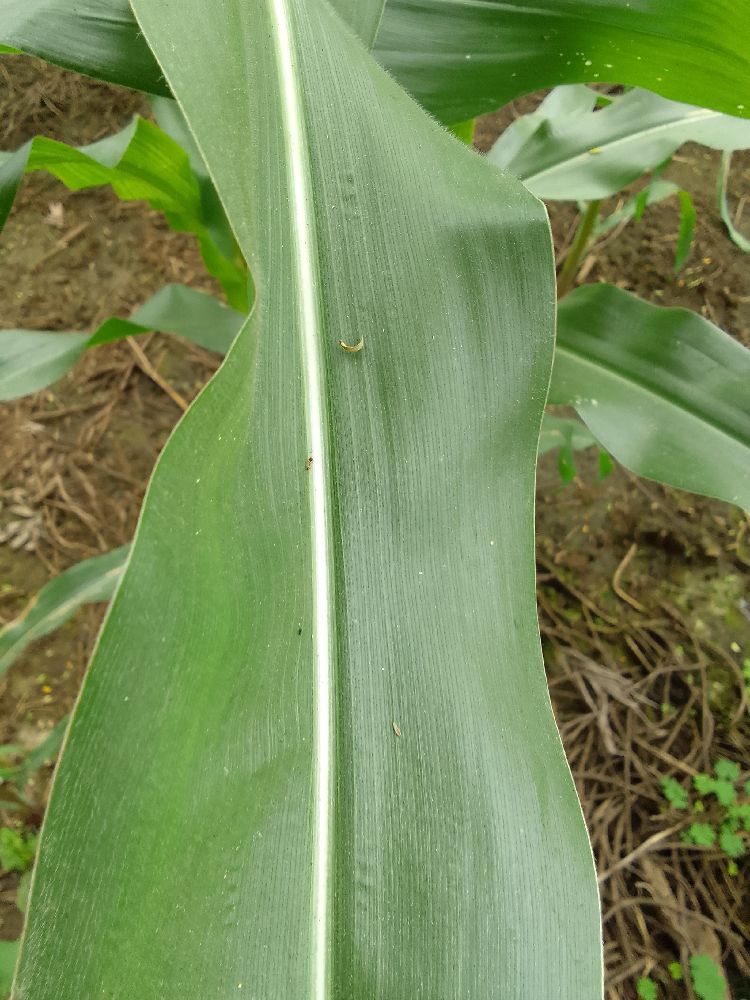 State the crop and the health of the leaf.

maize, healthy
